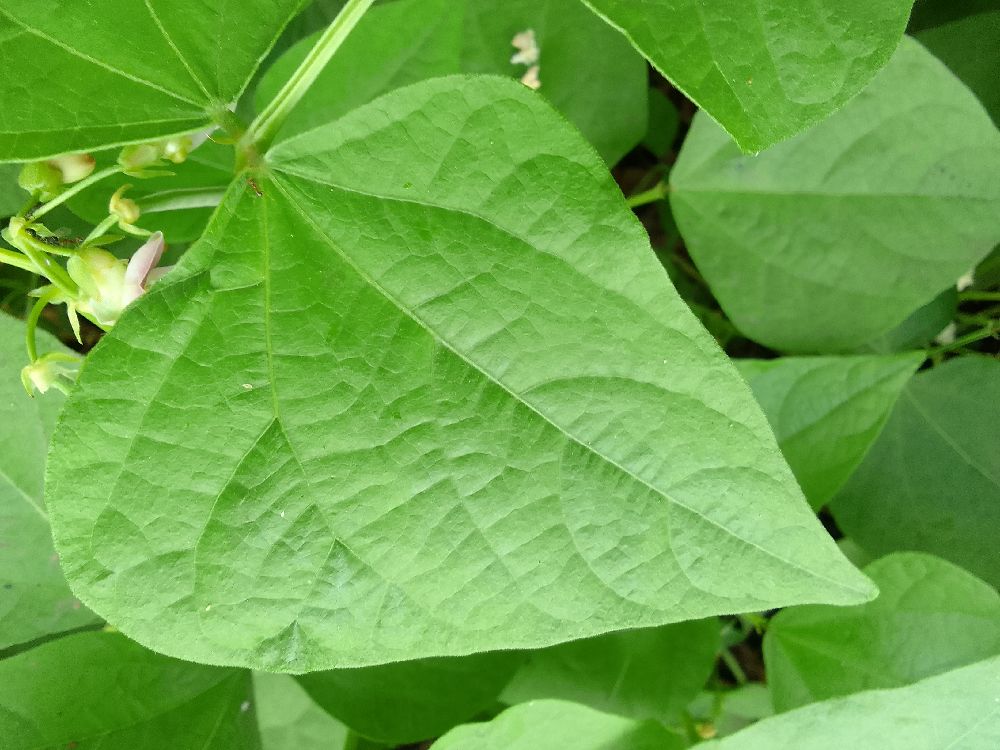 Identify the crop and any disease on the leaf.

common bean, healthy
